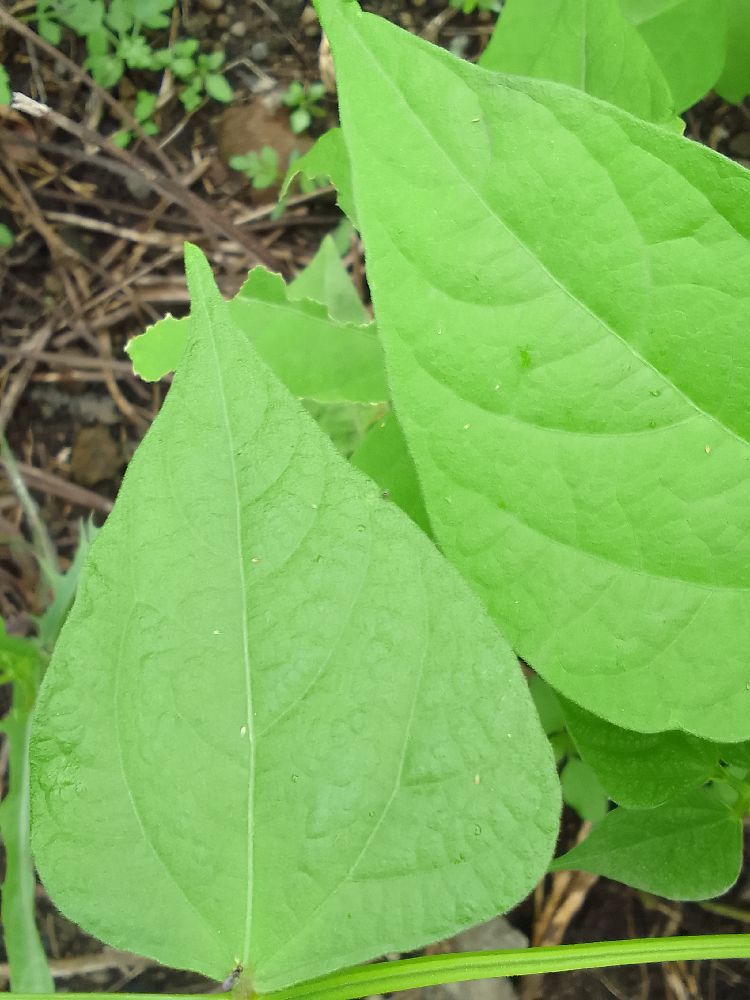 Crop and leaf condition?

common bean, healthy
